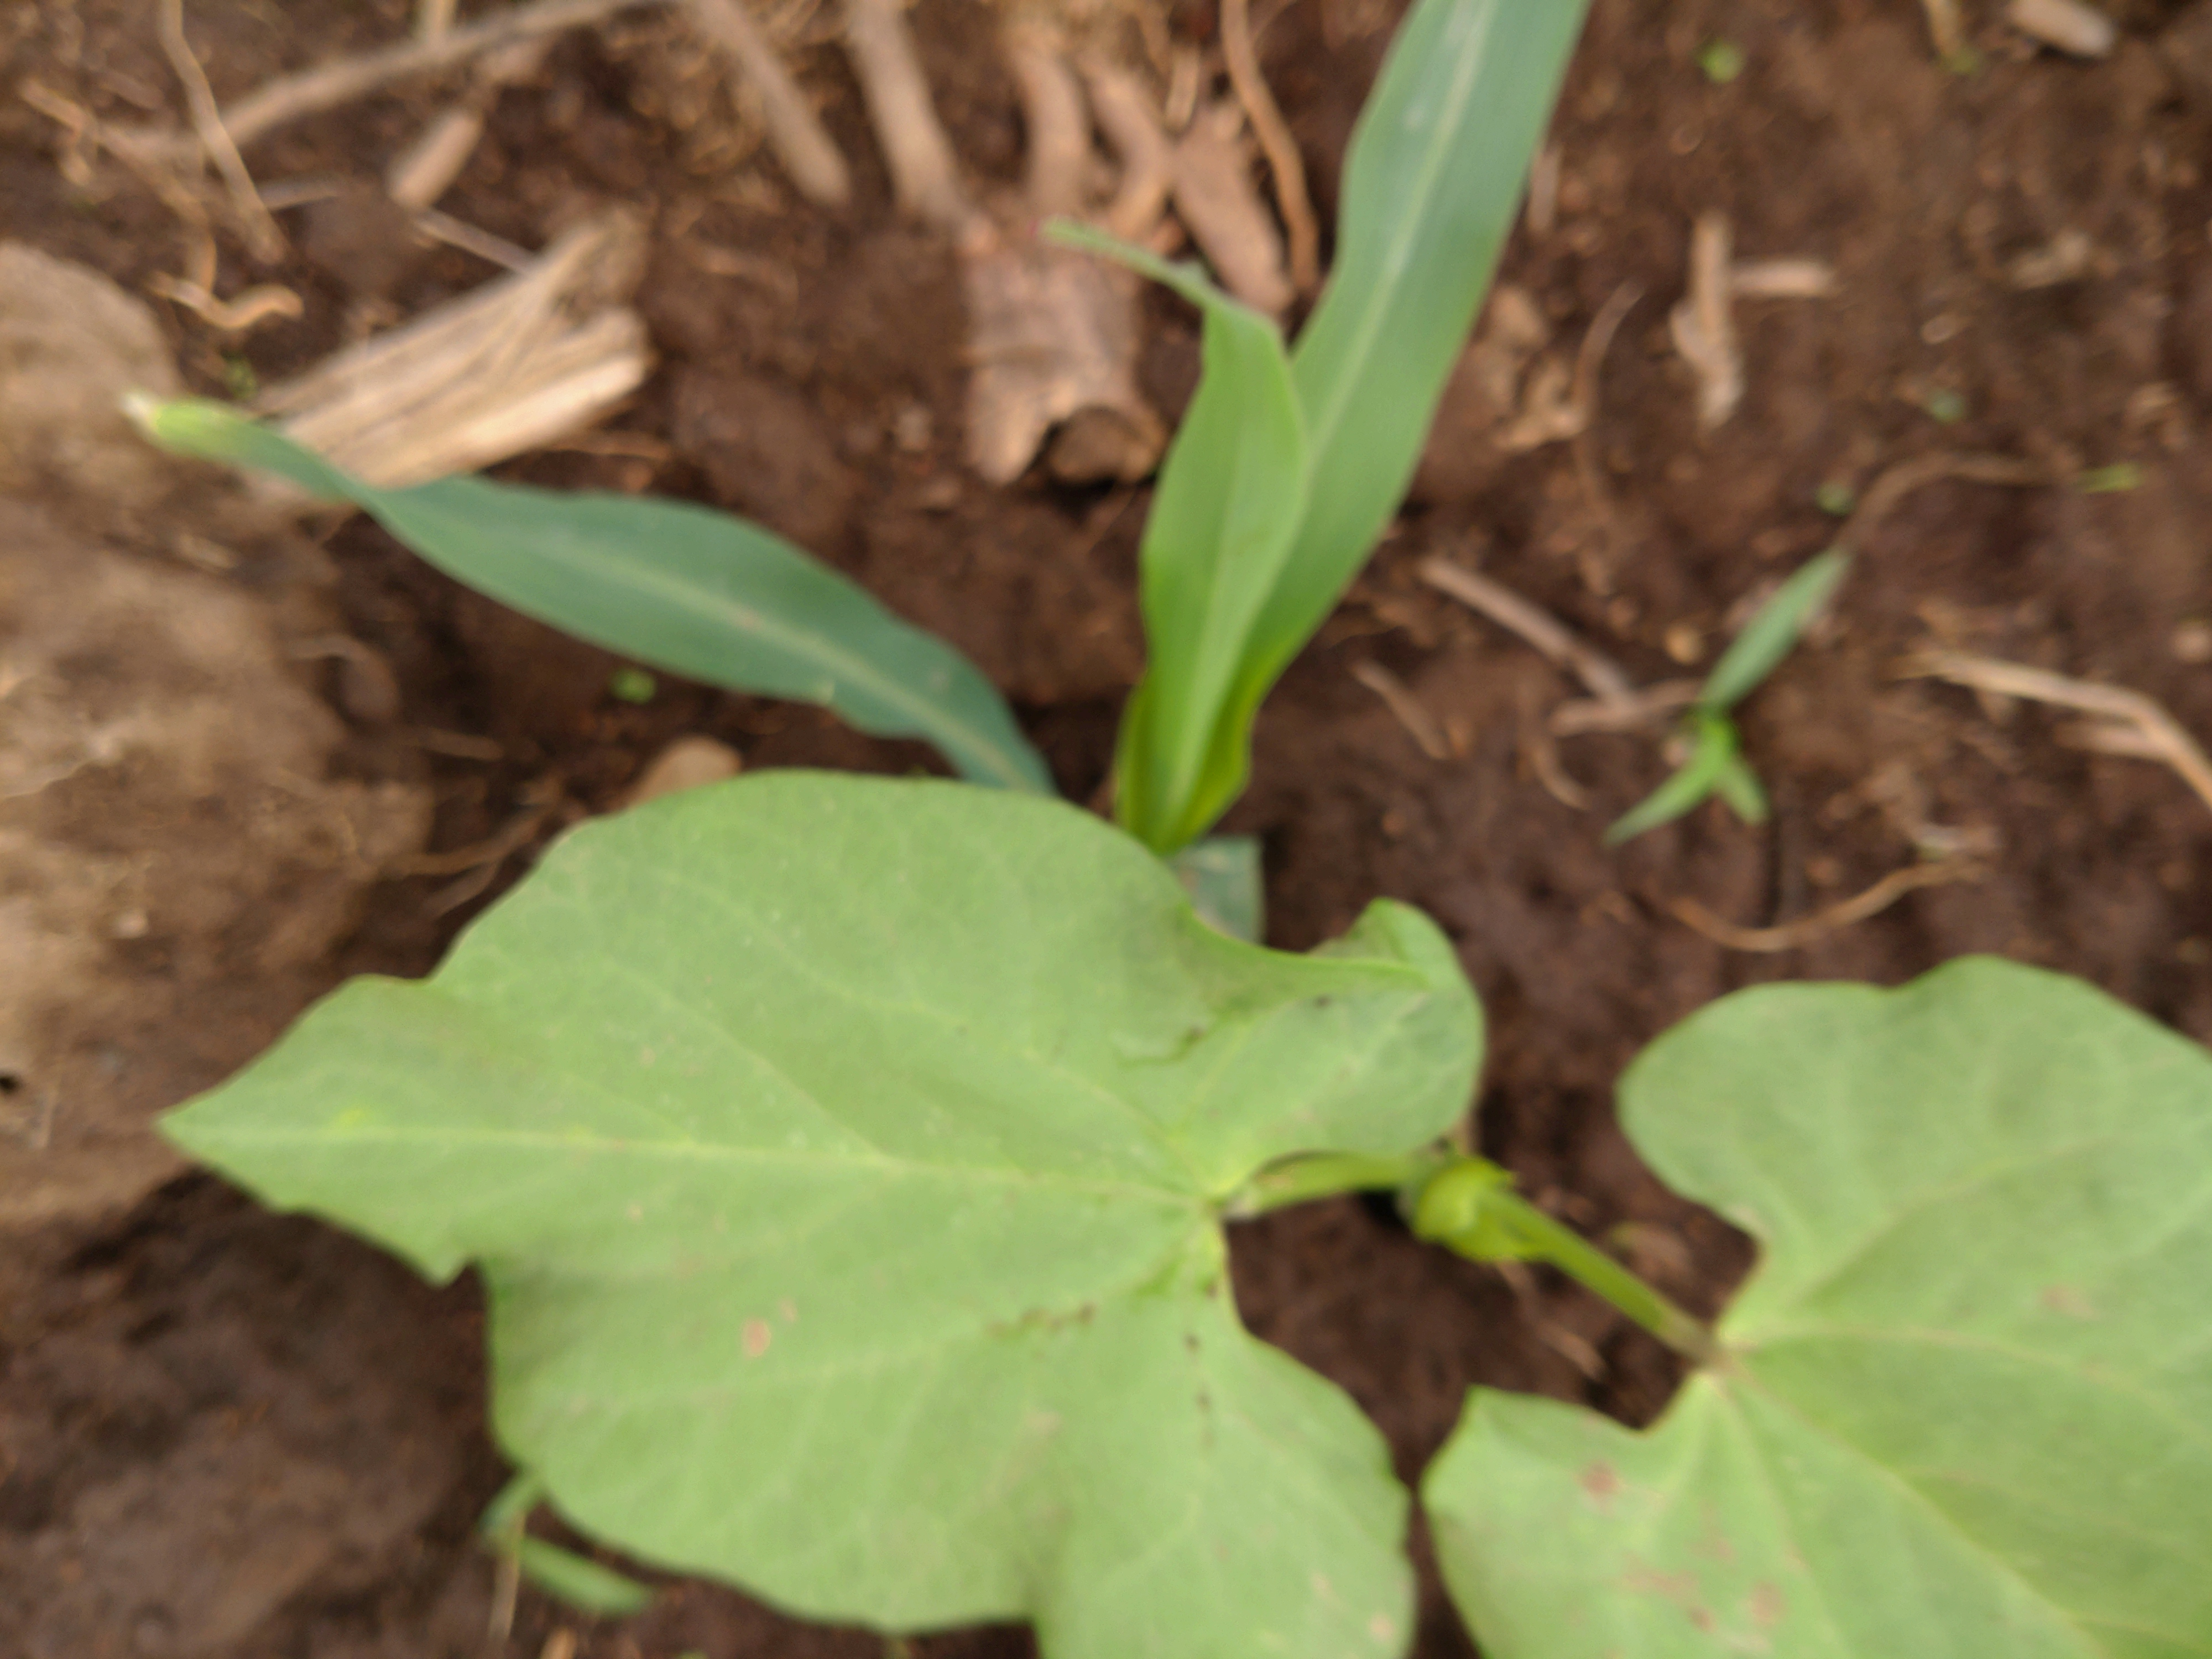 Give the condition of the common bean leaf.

healthy
